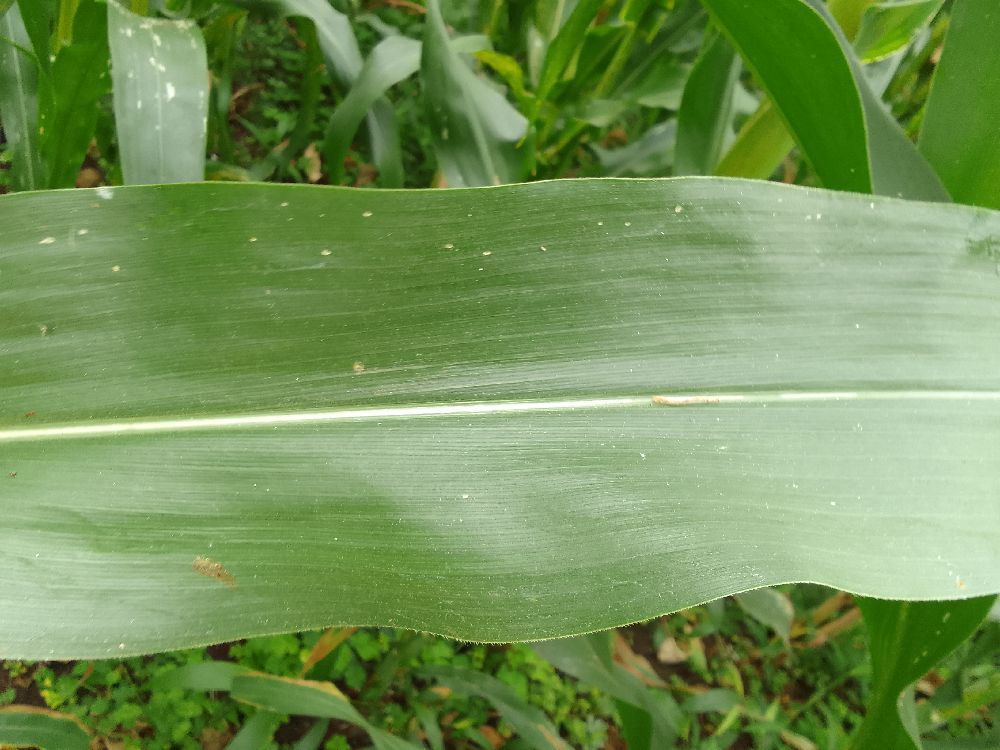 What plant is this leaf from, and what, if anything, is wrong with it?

maize, healthy
